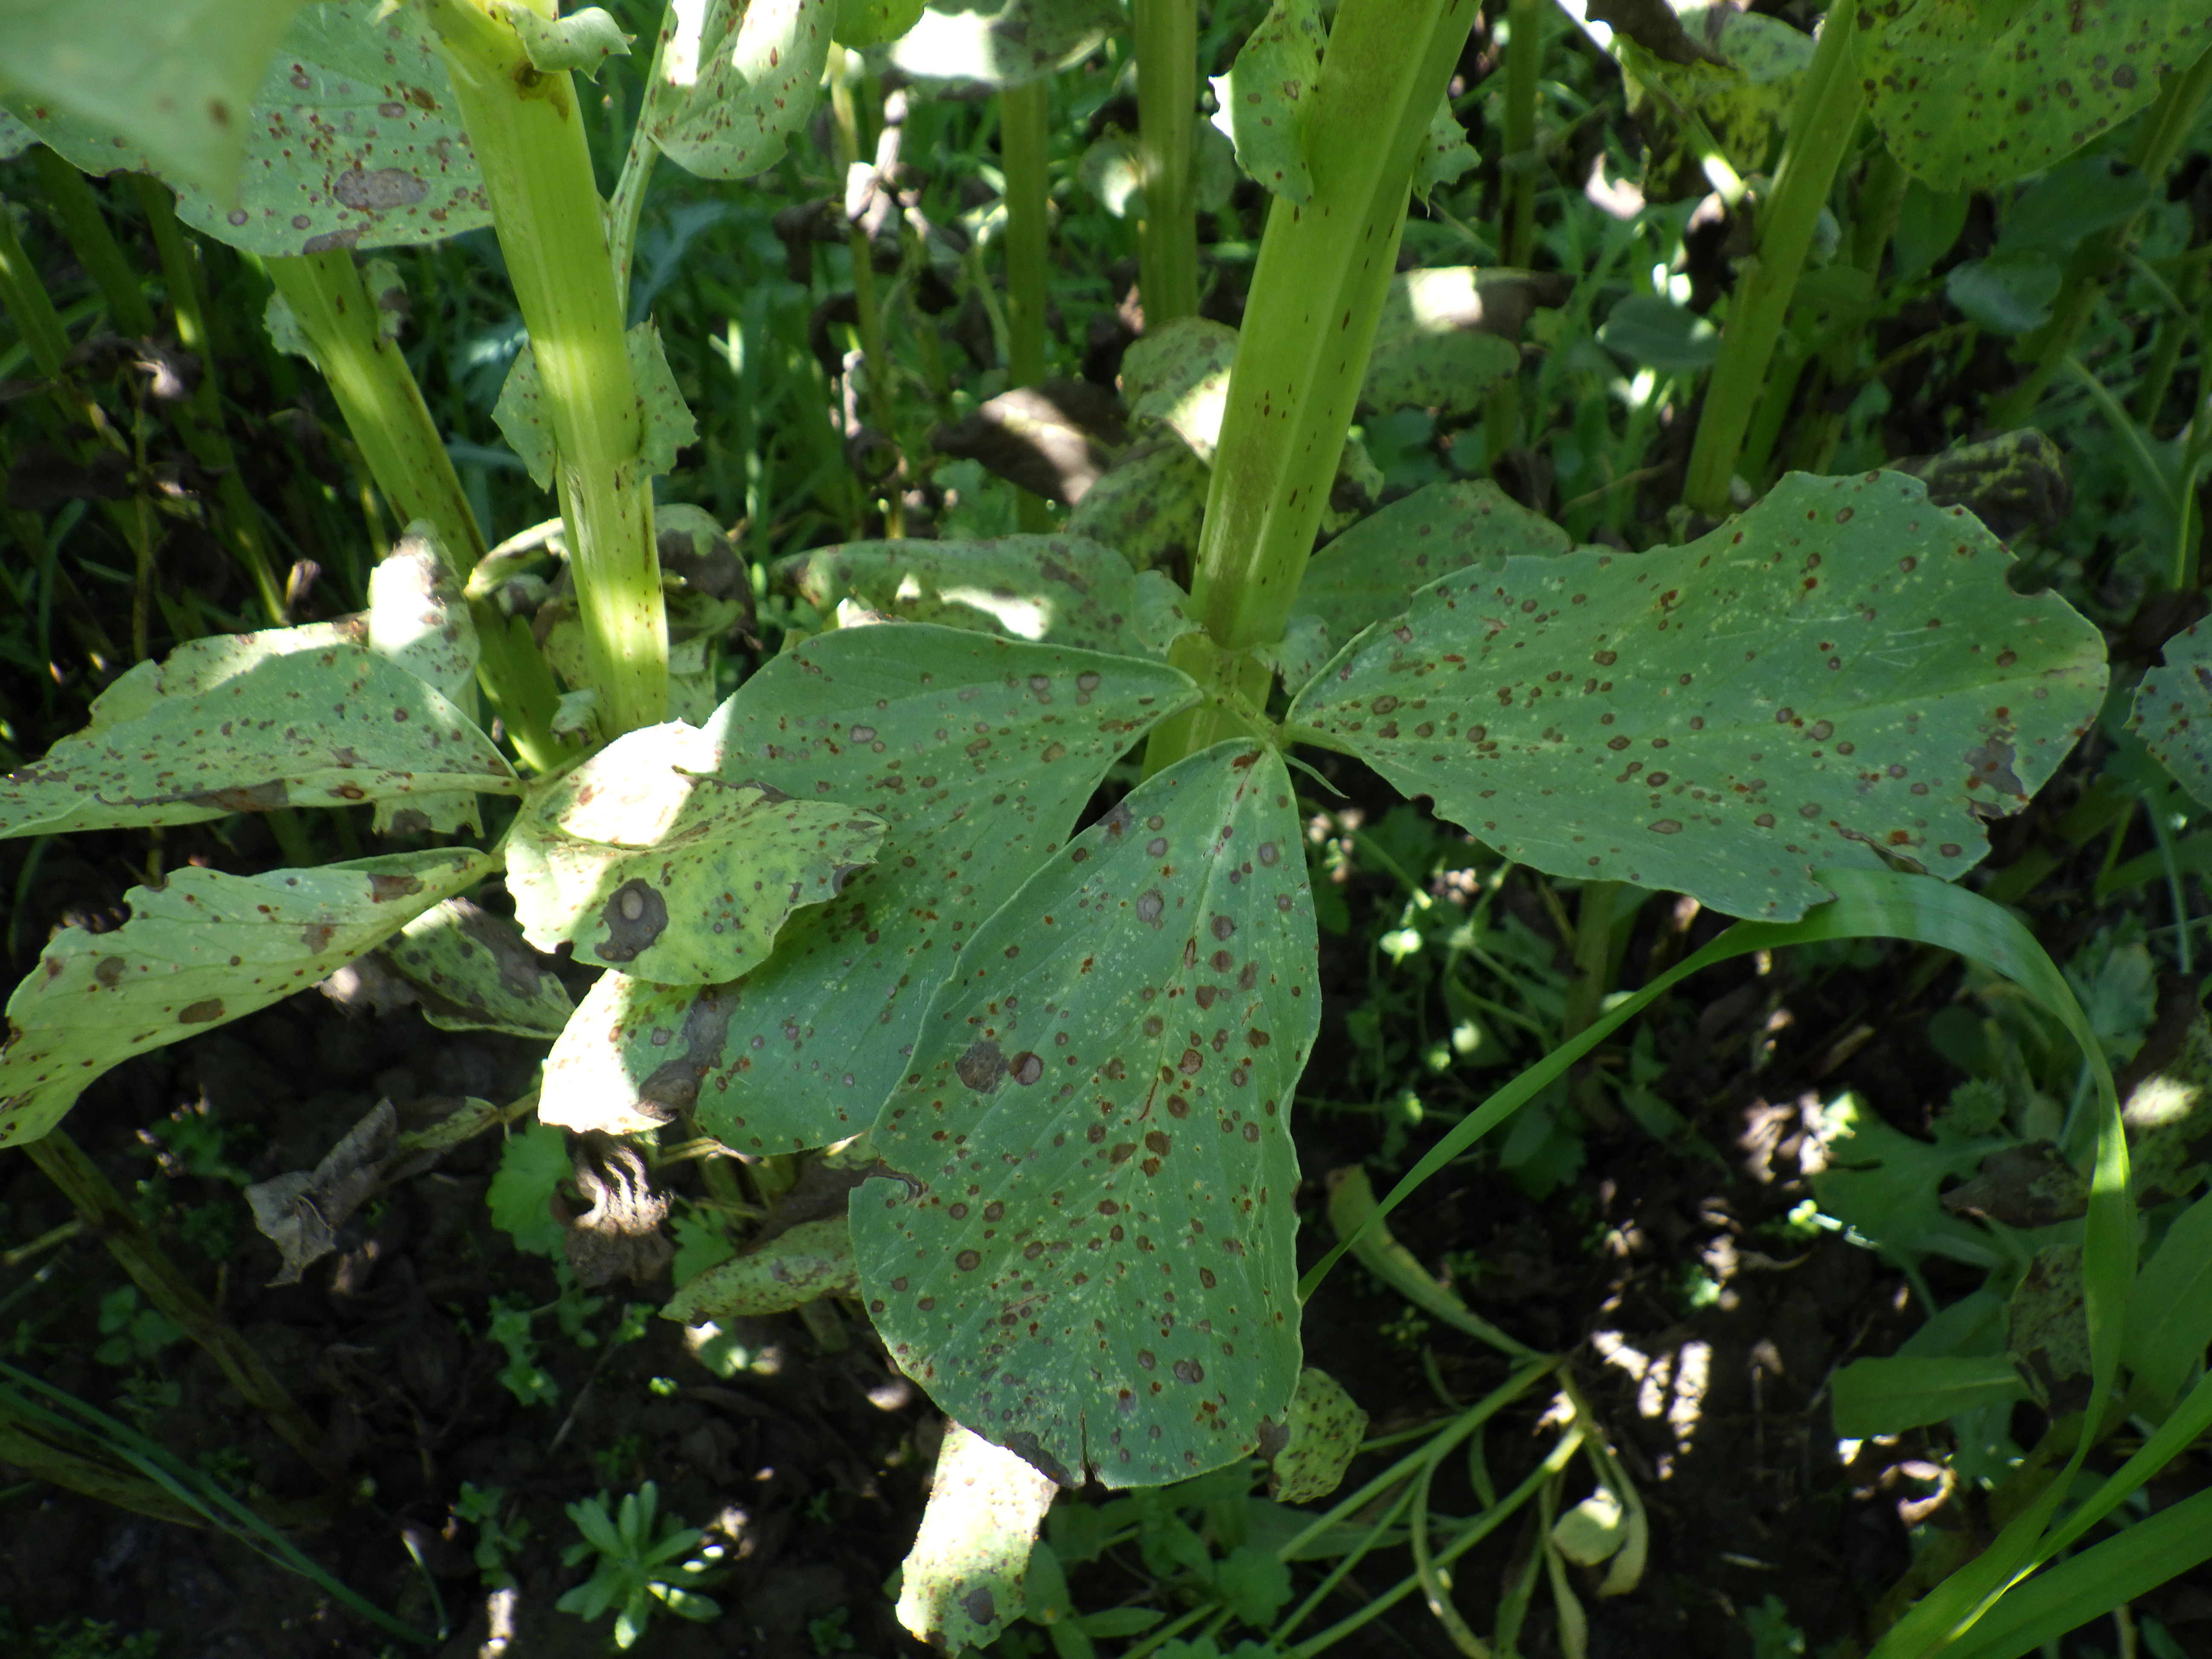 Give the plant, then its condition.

faba bean, chocolate spot
